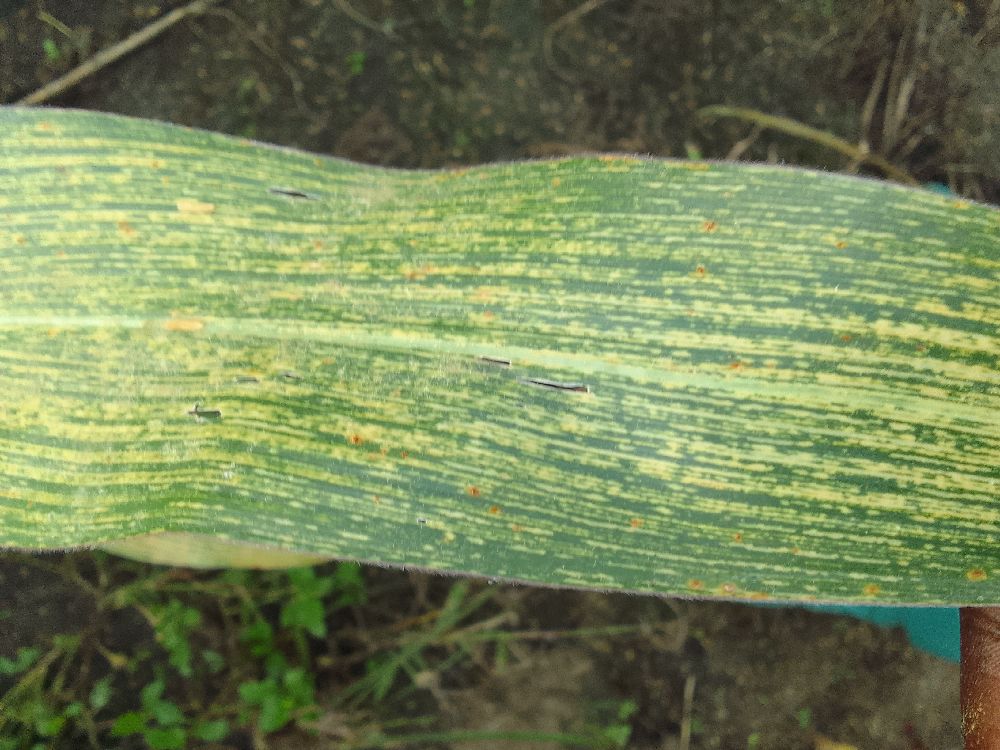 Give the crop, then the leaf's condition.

maize, maize streak virus
